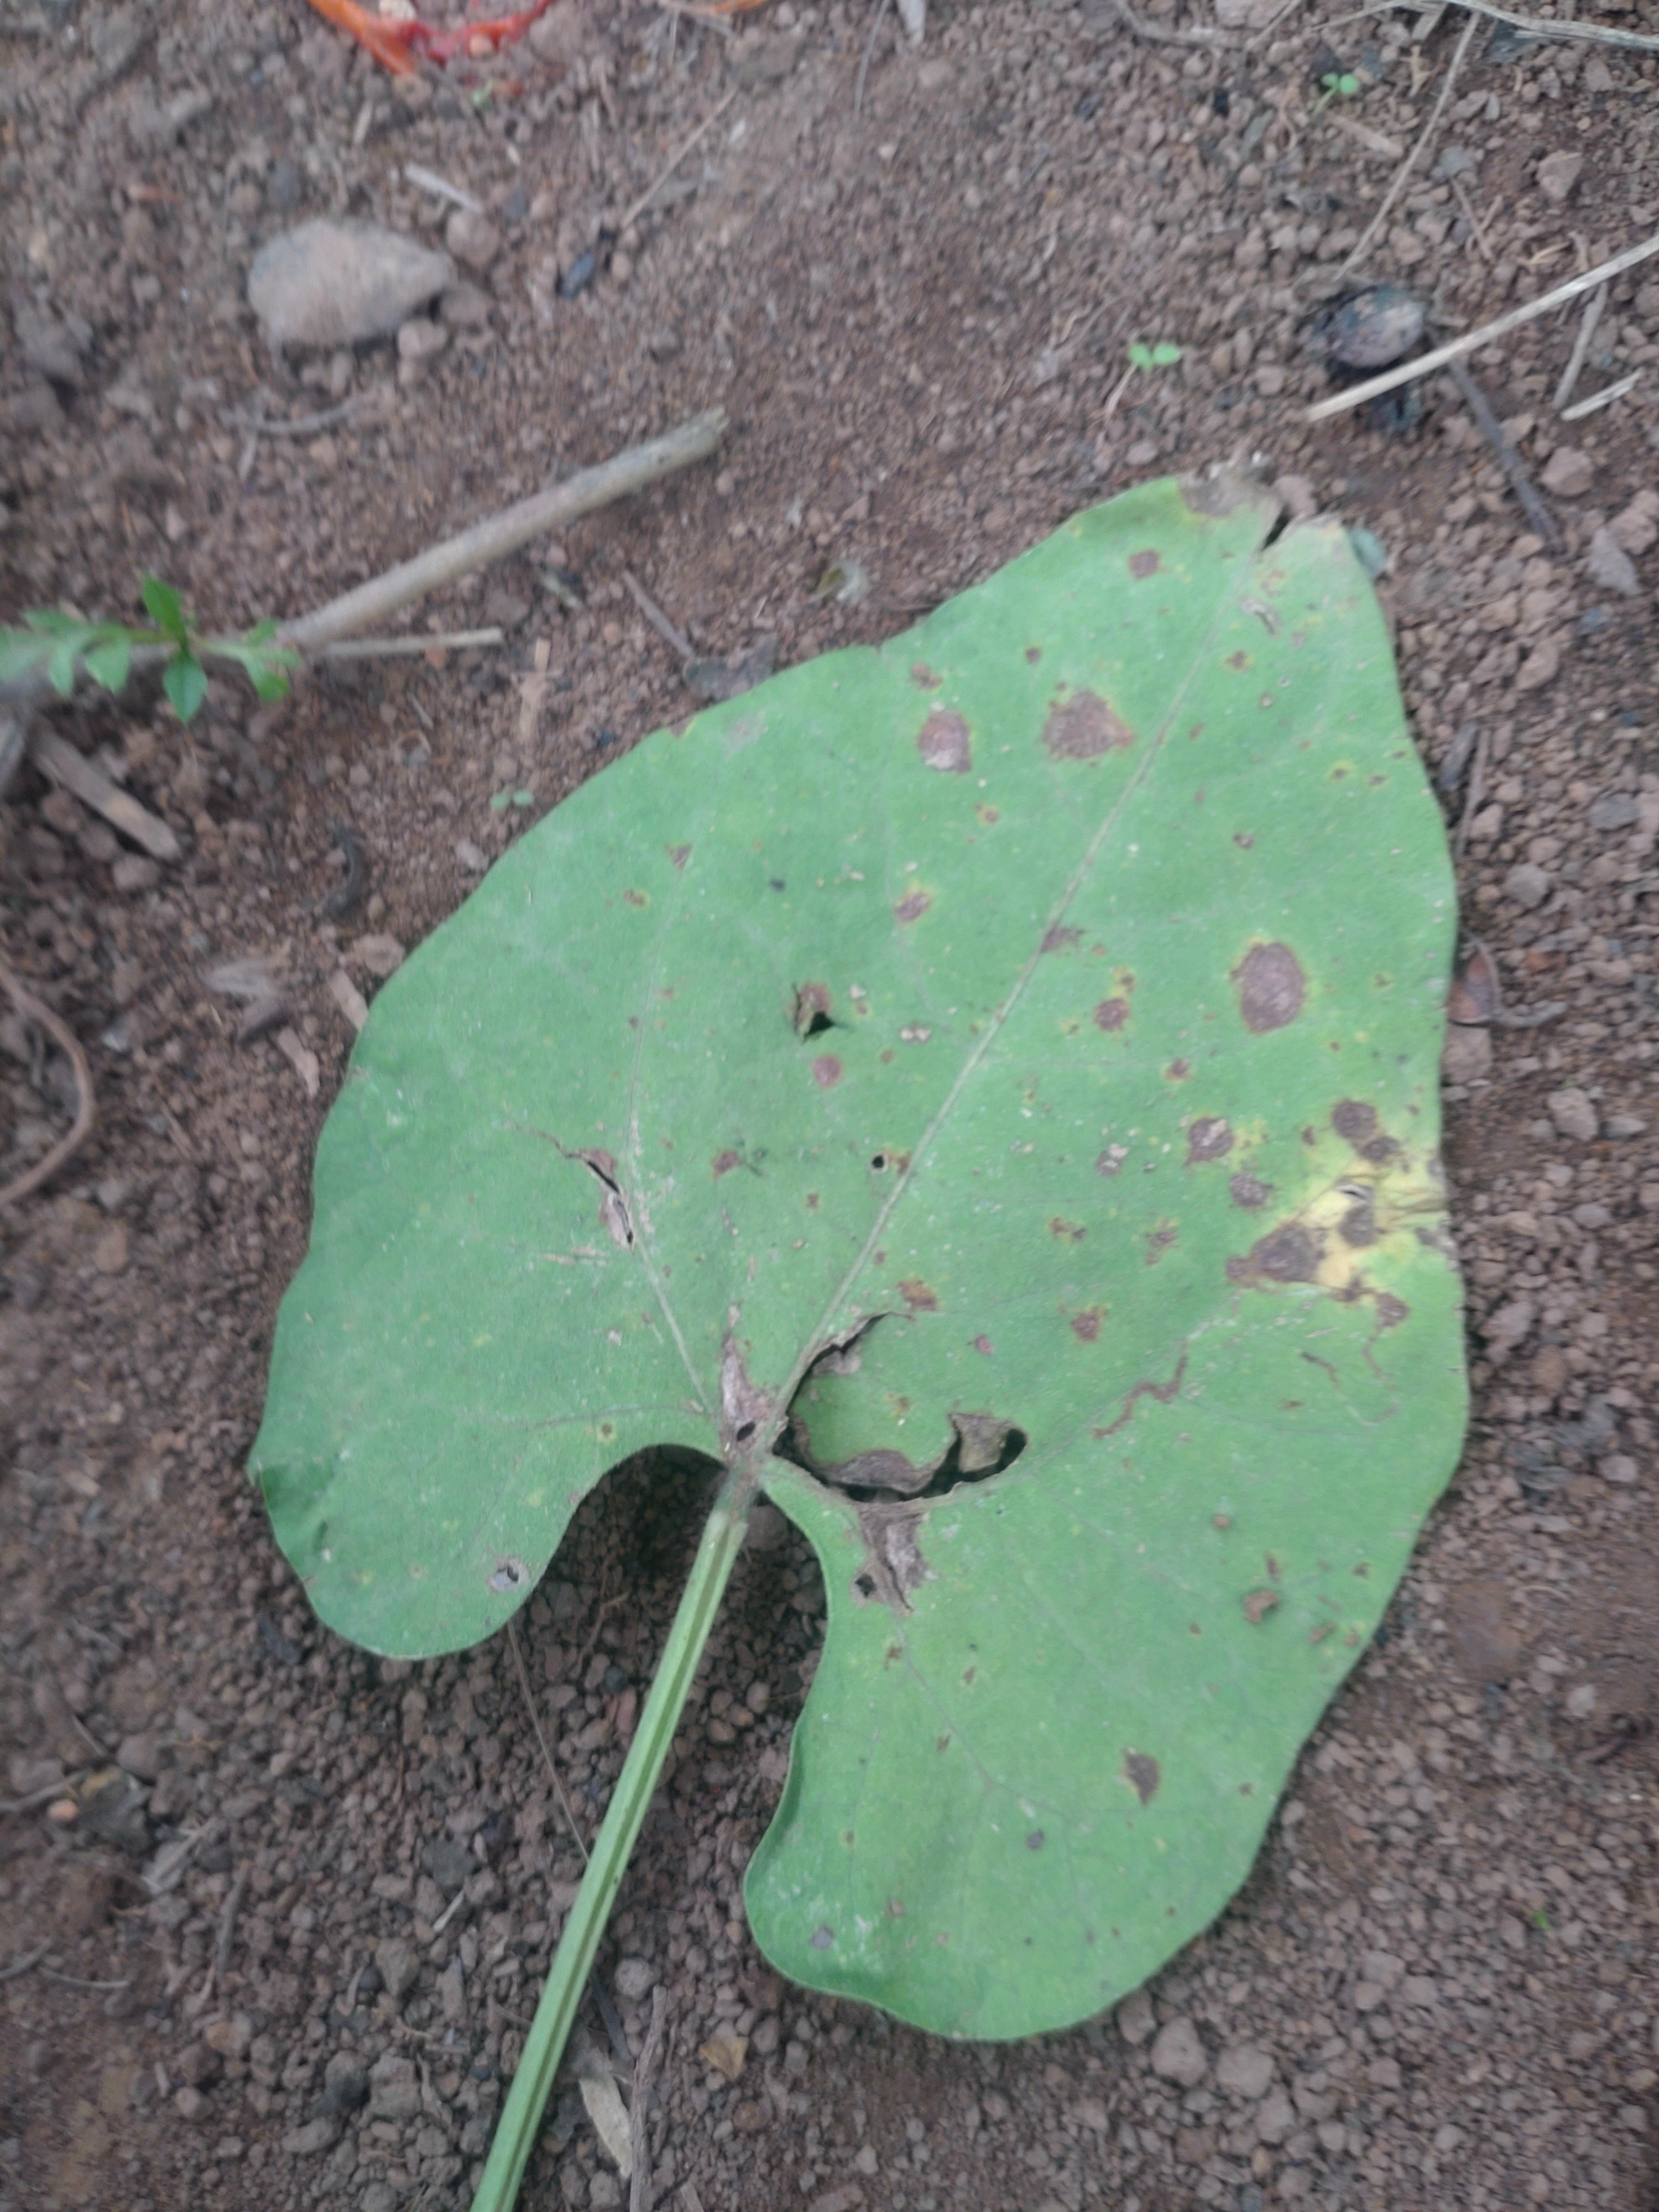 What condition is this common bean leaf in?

rust
